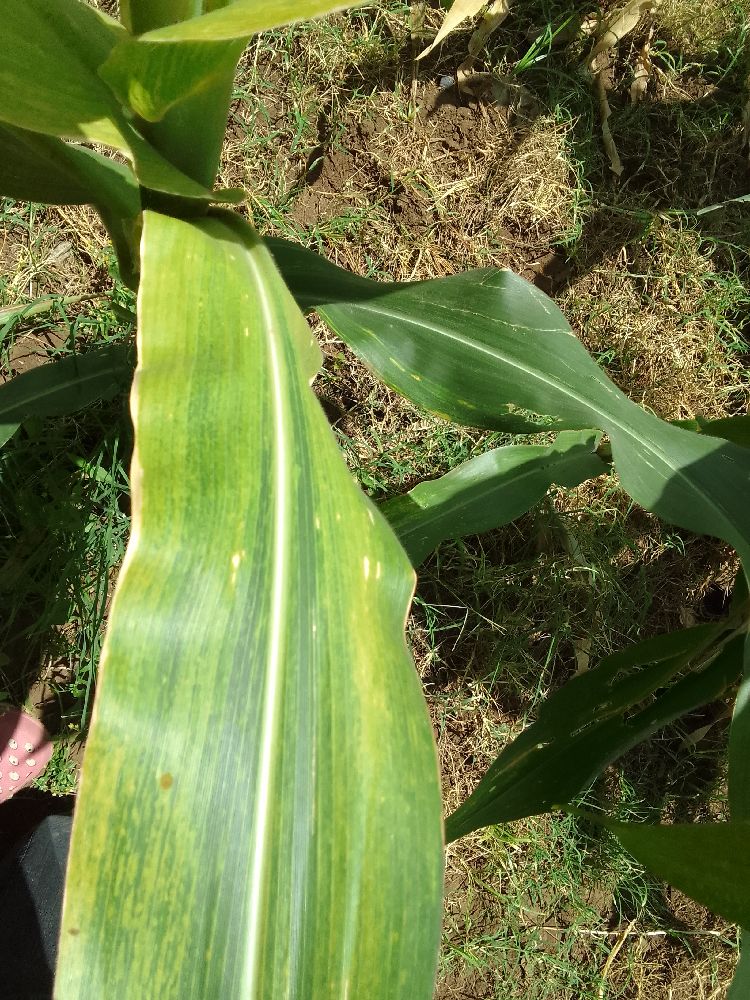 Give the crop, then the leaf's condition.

maize, maize lethal necrosis
